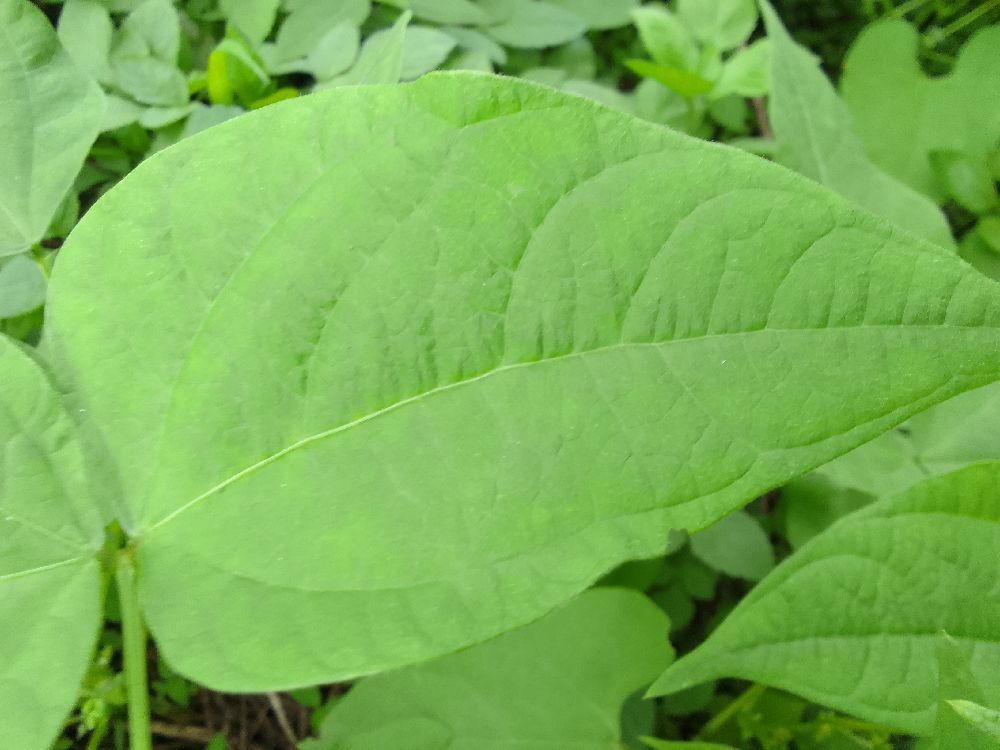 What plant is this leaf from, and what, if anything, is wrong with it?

common bean, healthy
